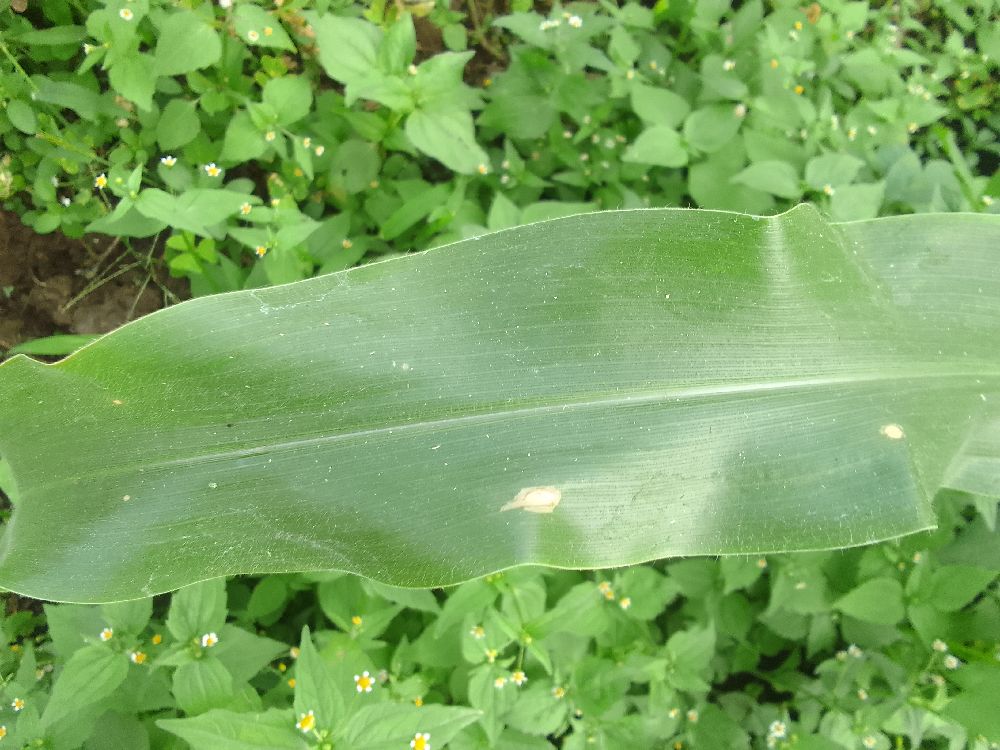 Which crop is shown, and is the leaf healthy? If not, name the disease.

maize, healthy
